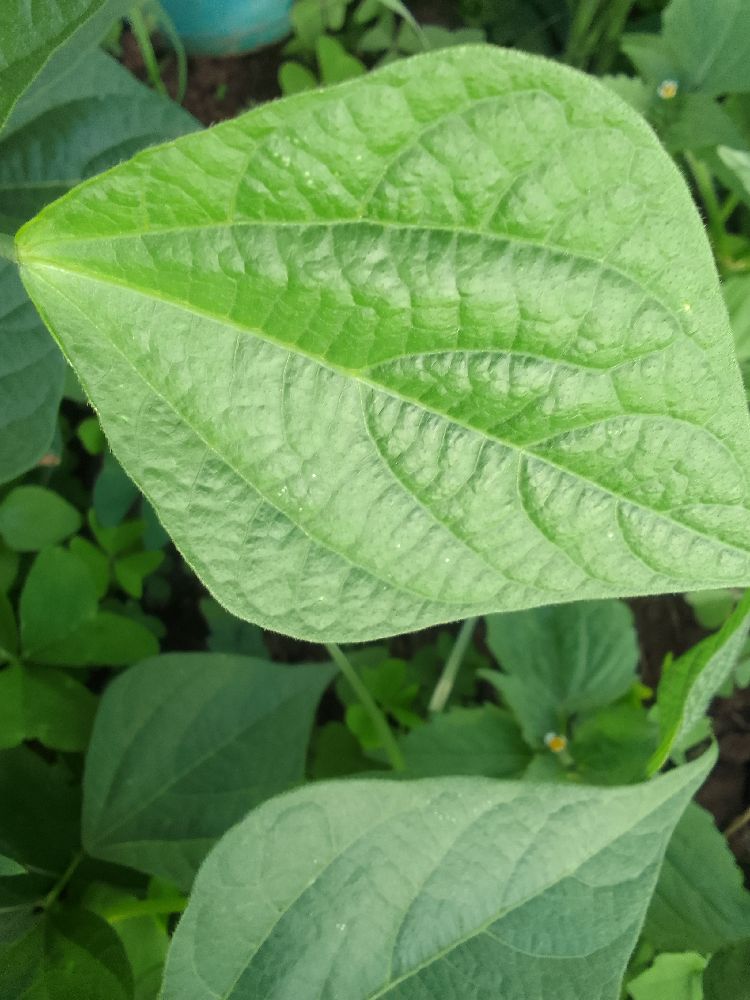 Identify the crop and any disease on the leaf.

common bean, healthy
